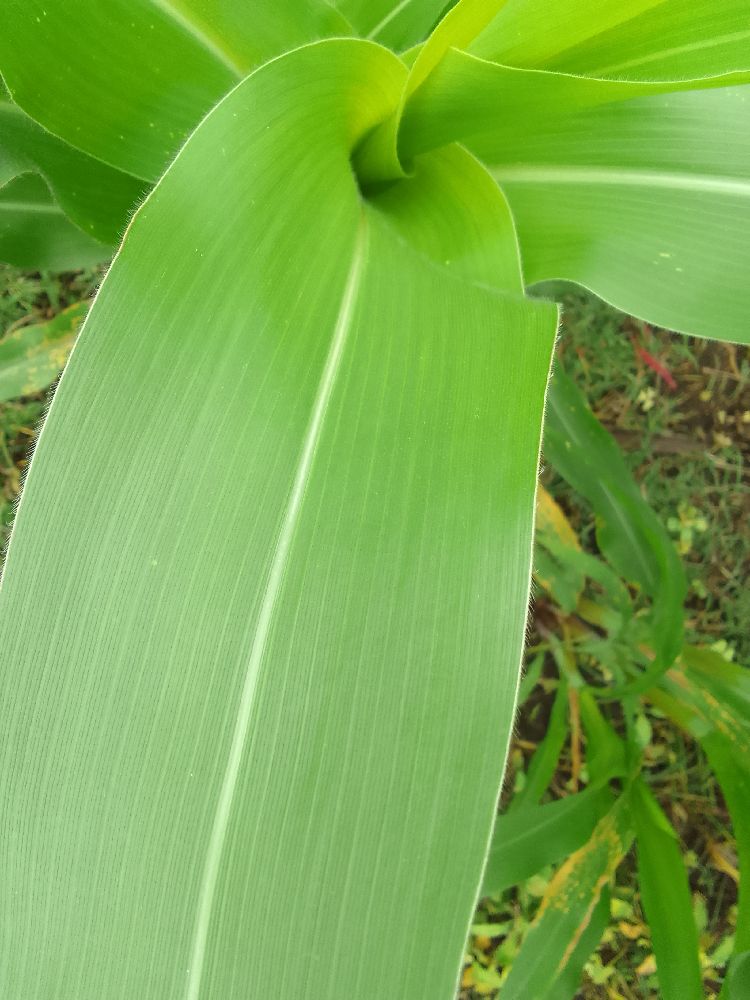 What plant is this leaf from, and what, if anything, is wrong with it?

maize, healthy
